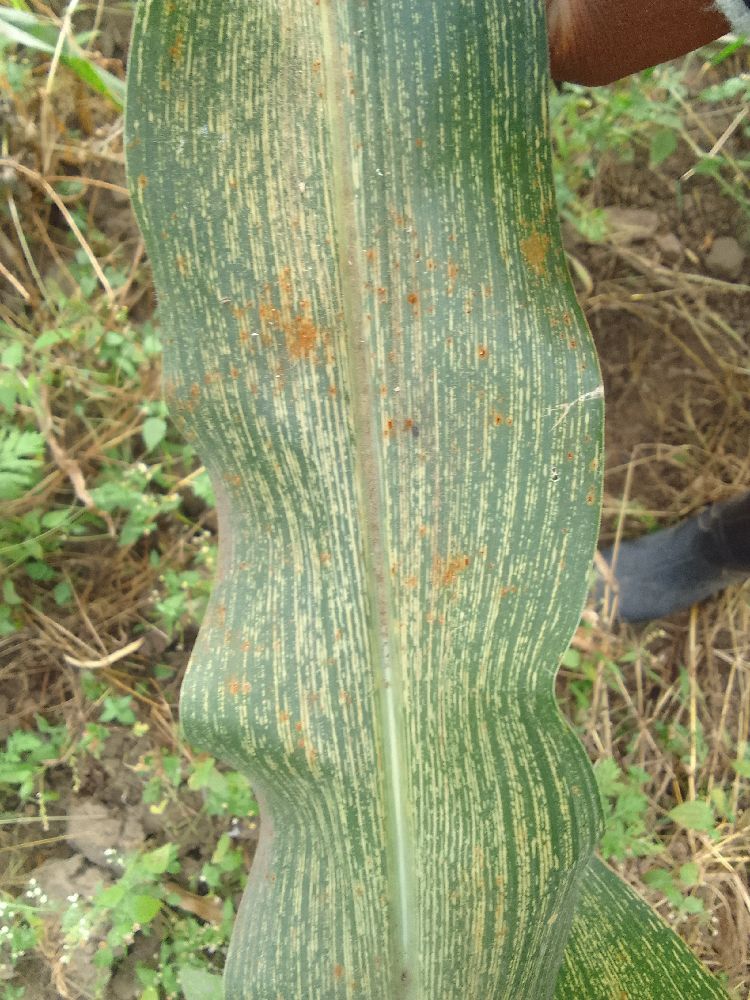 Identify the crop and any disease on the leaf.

maize, maize streak virus
